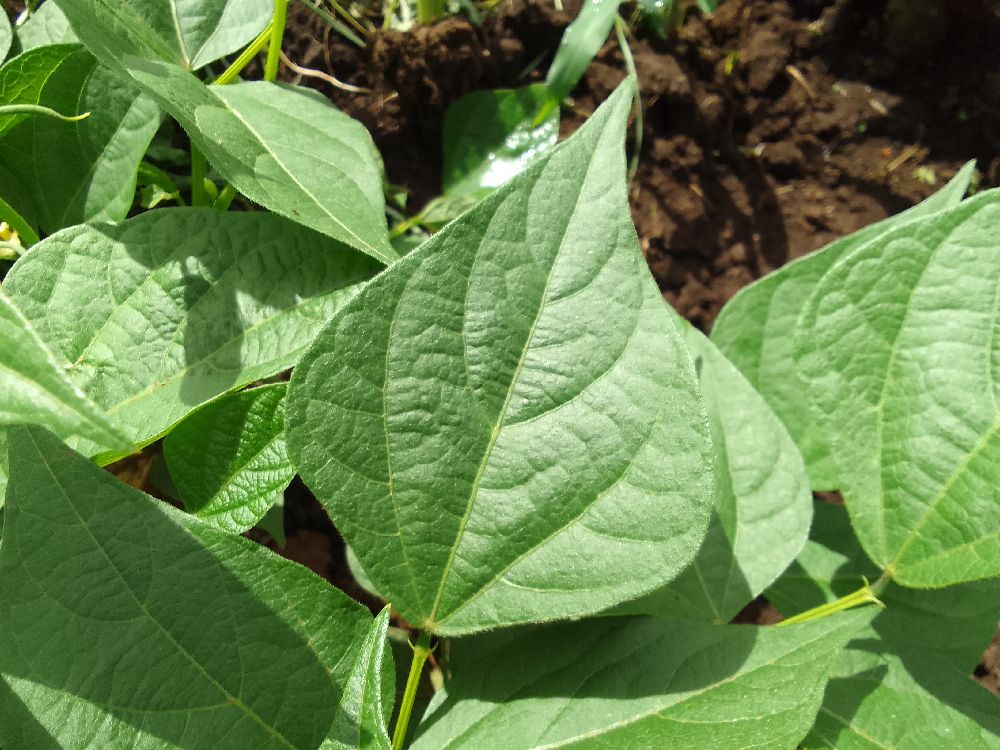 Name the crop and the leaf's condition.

common bean, healthy
